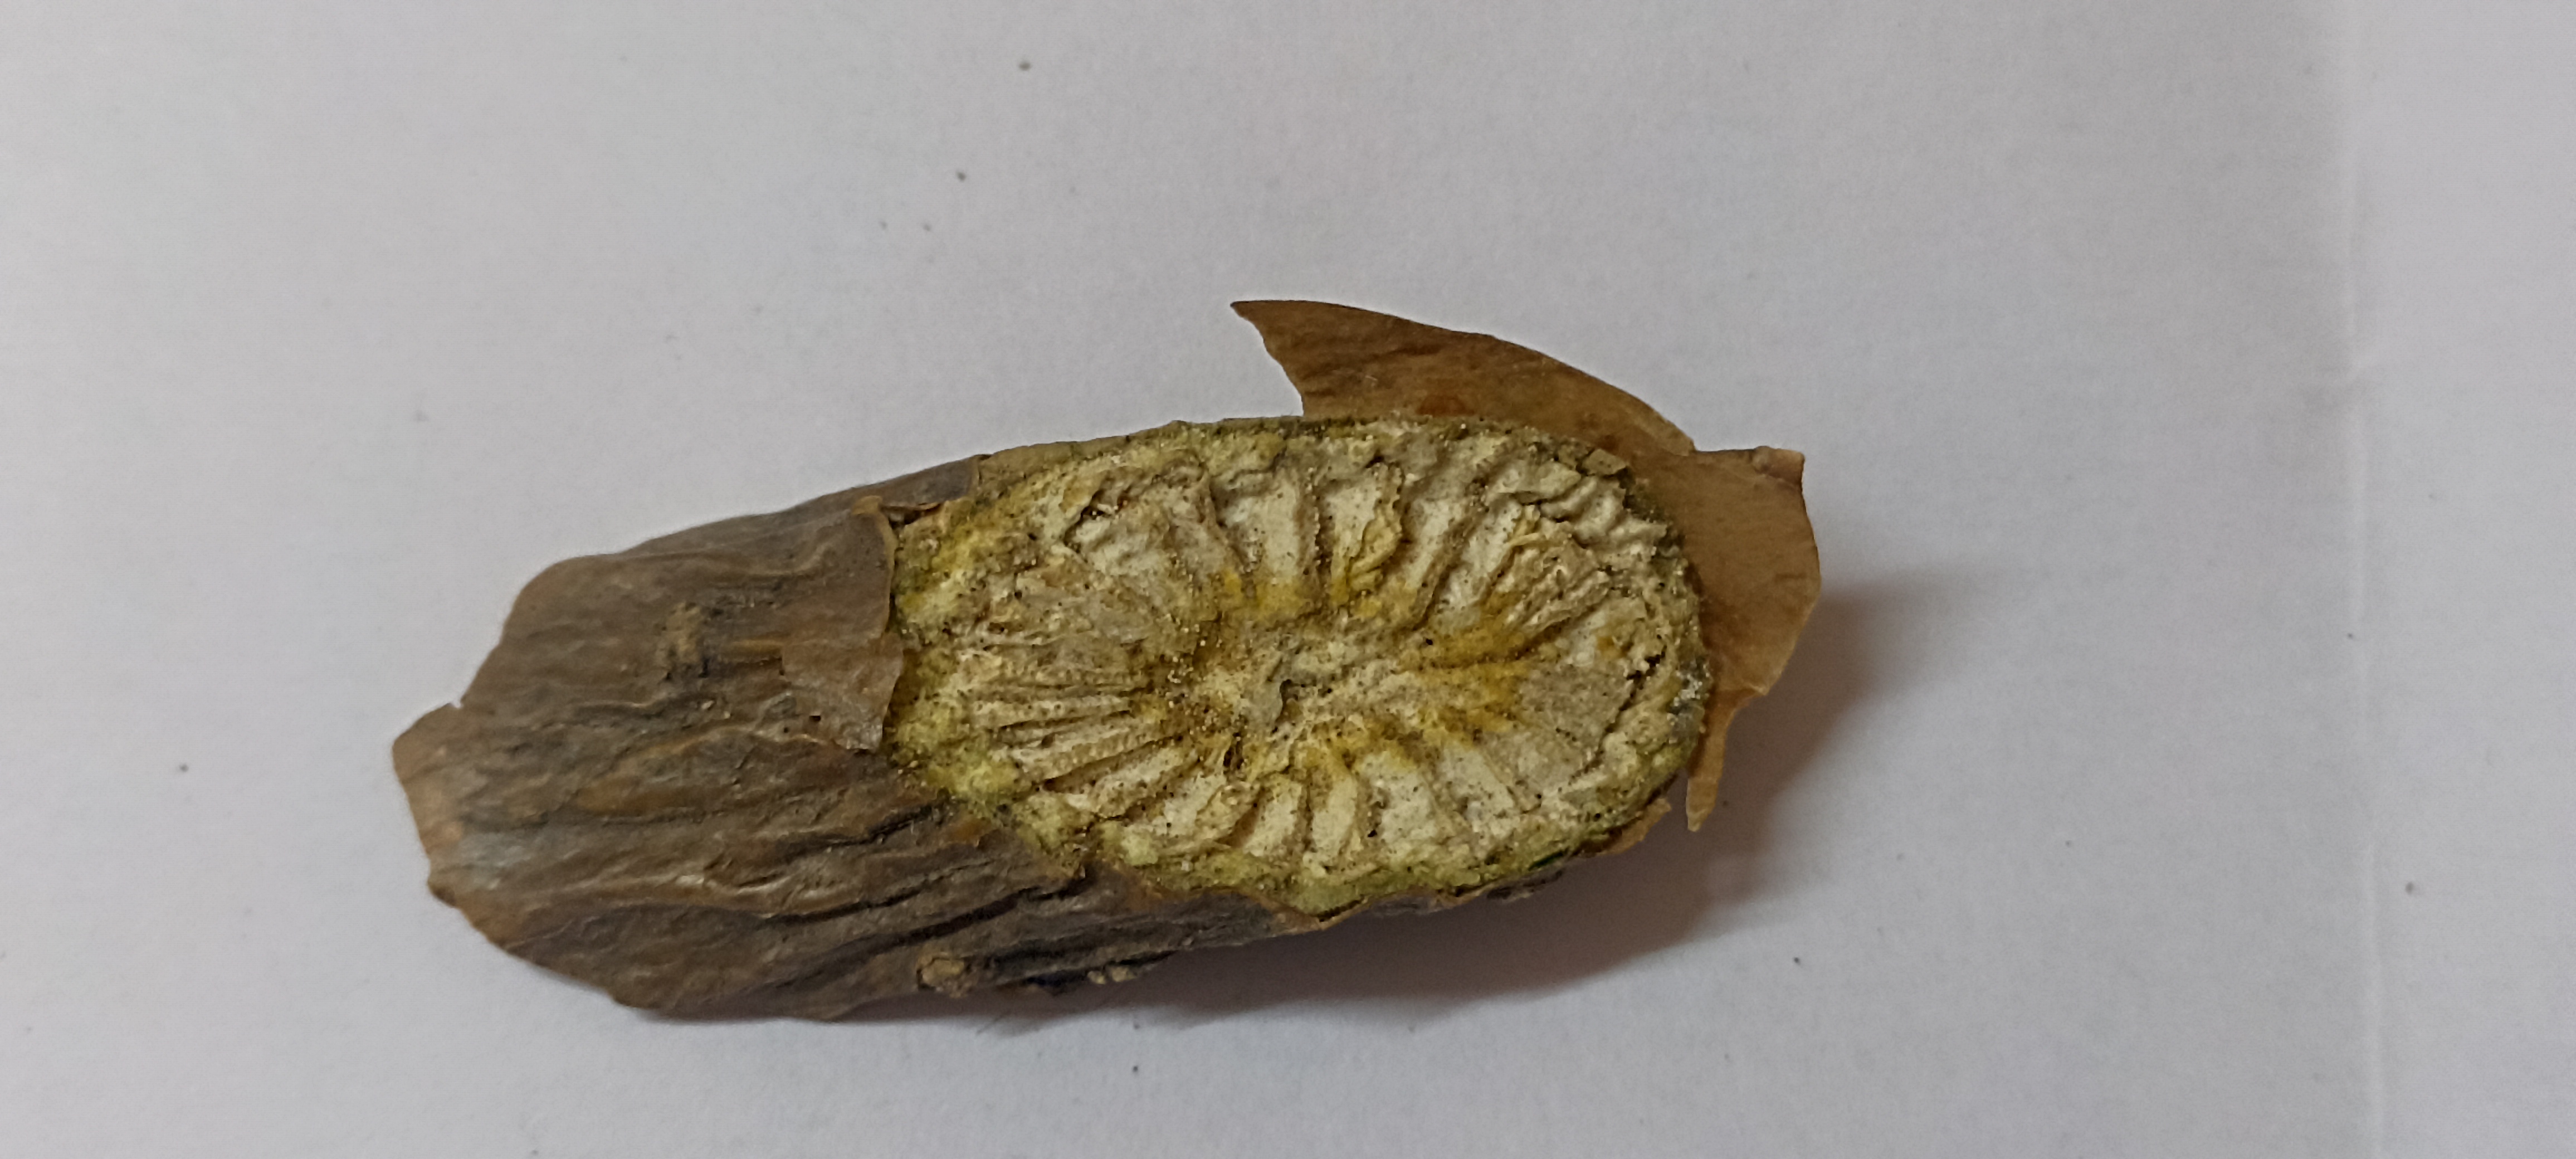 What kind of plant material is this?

gulvel
